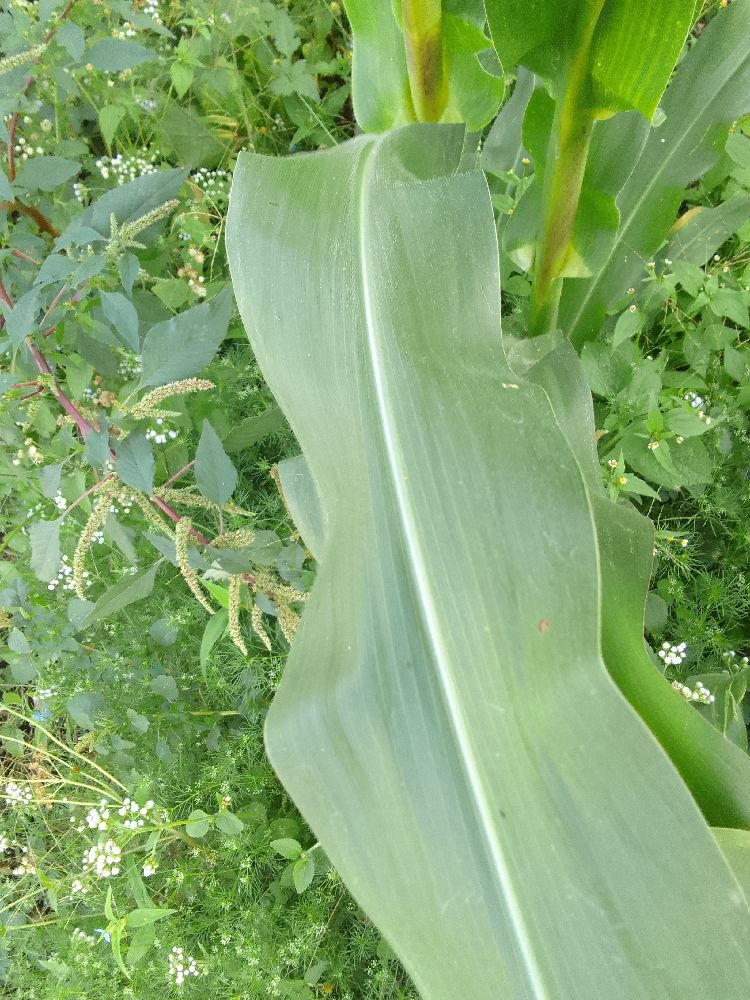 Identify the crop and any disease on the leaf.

maize, healthy
